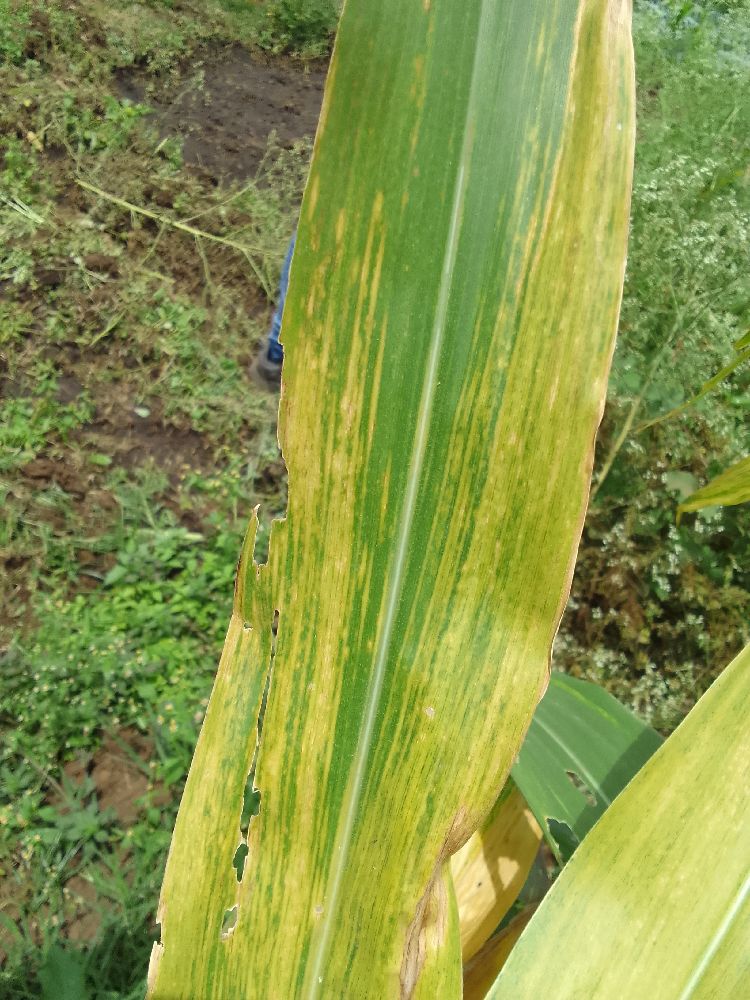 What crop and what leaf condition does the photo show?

maize, maize lethal necrosis
